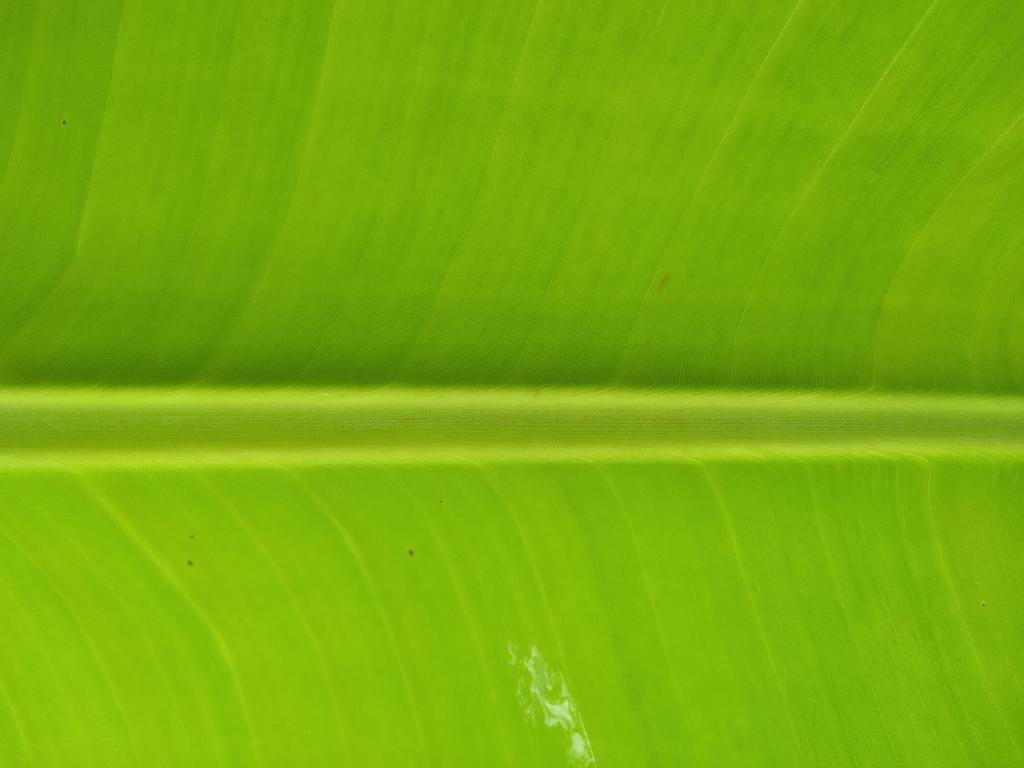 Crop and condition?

banana, healthy
